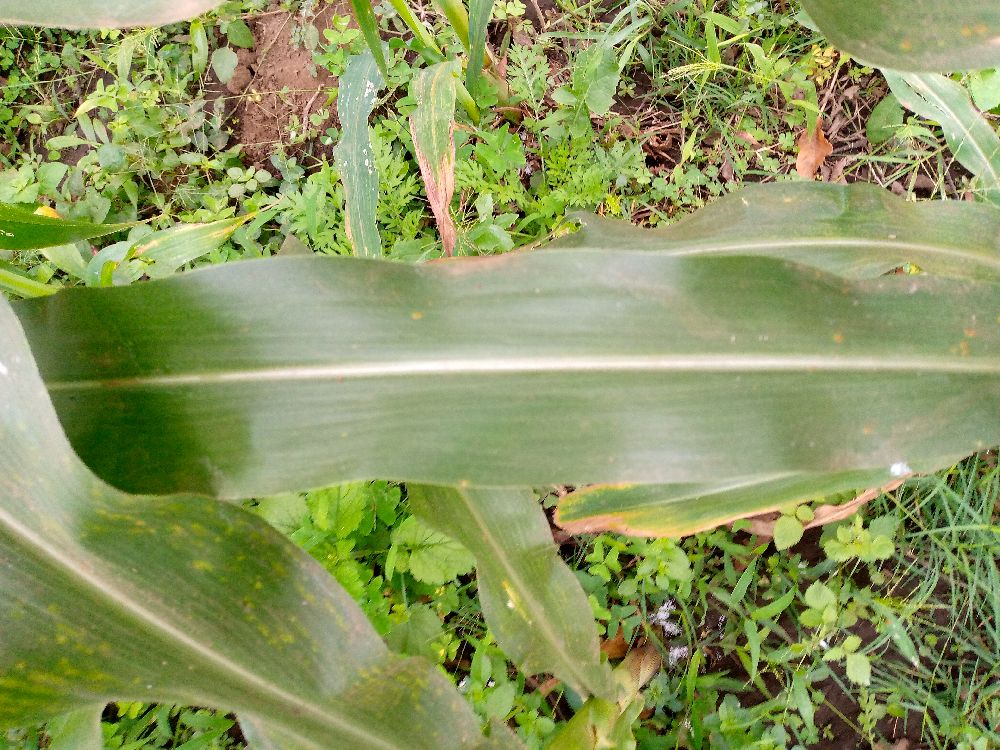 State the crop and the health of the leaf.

maize, maize streak virus
